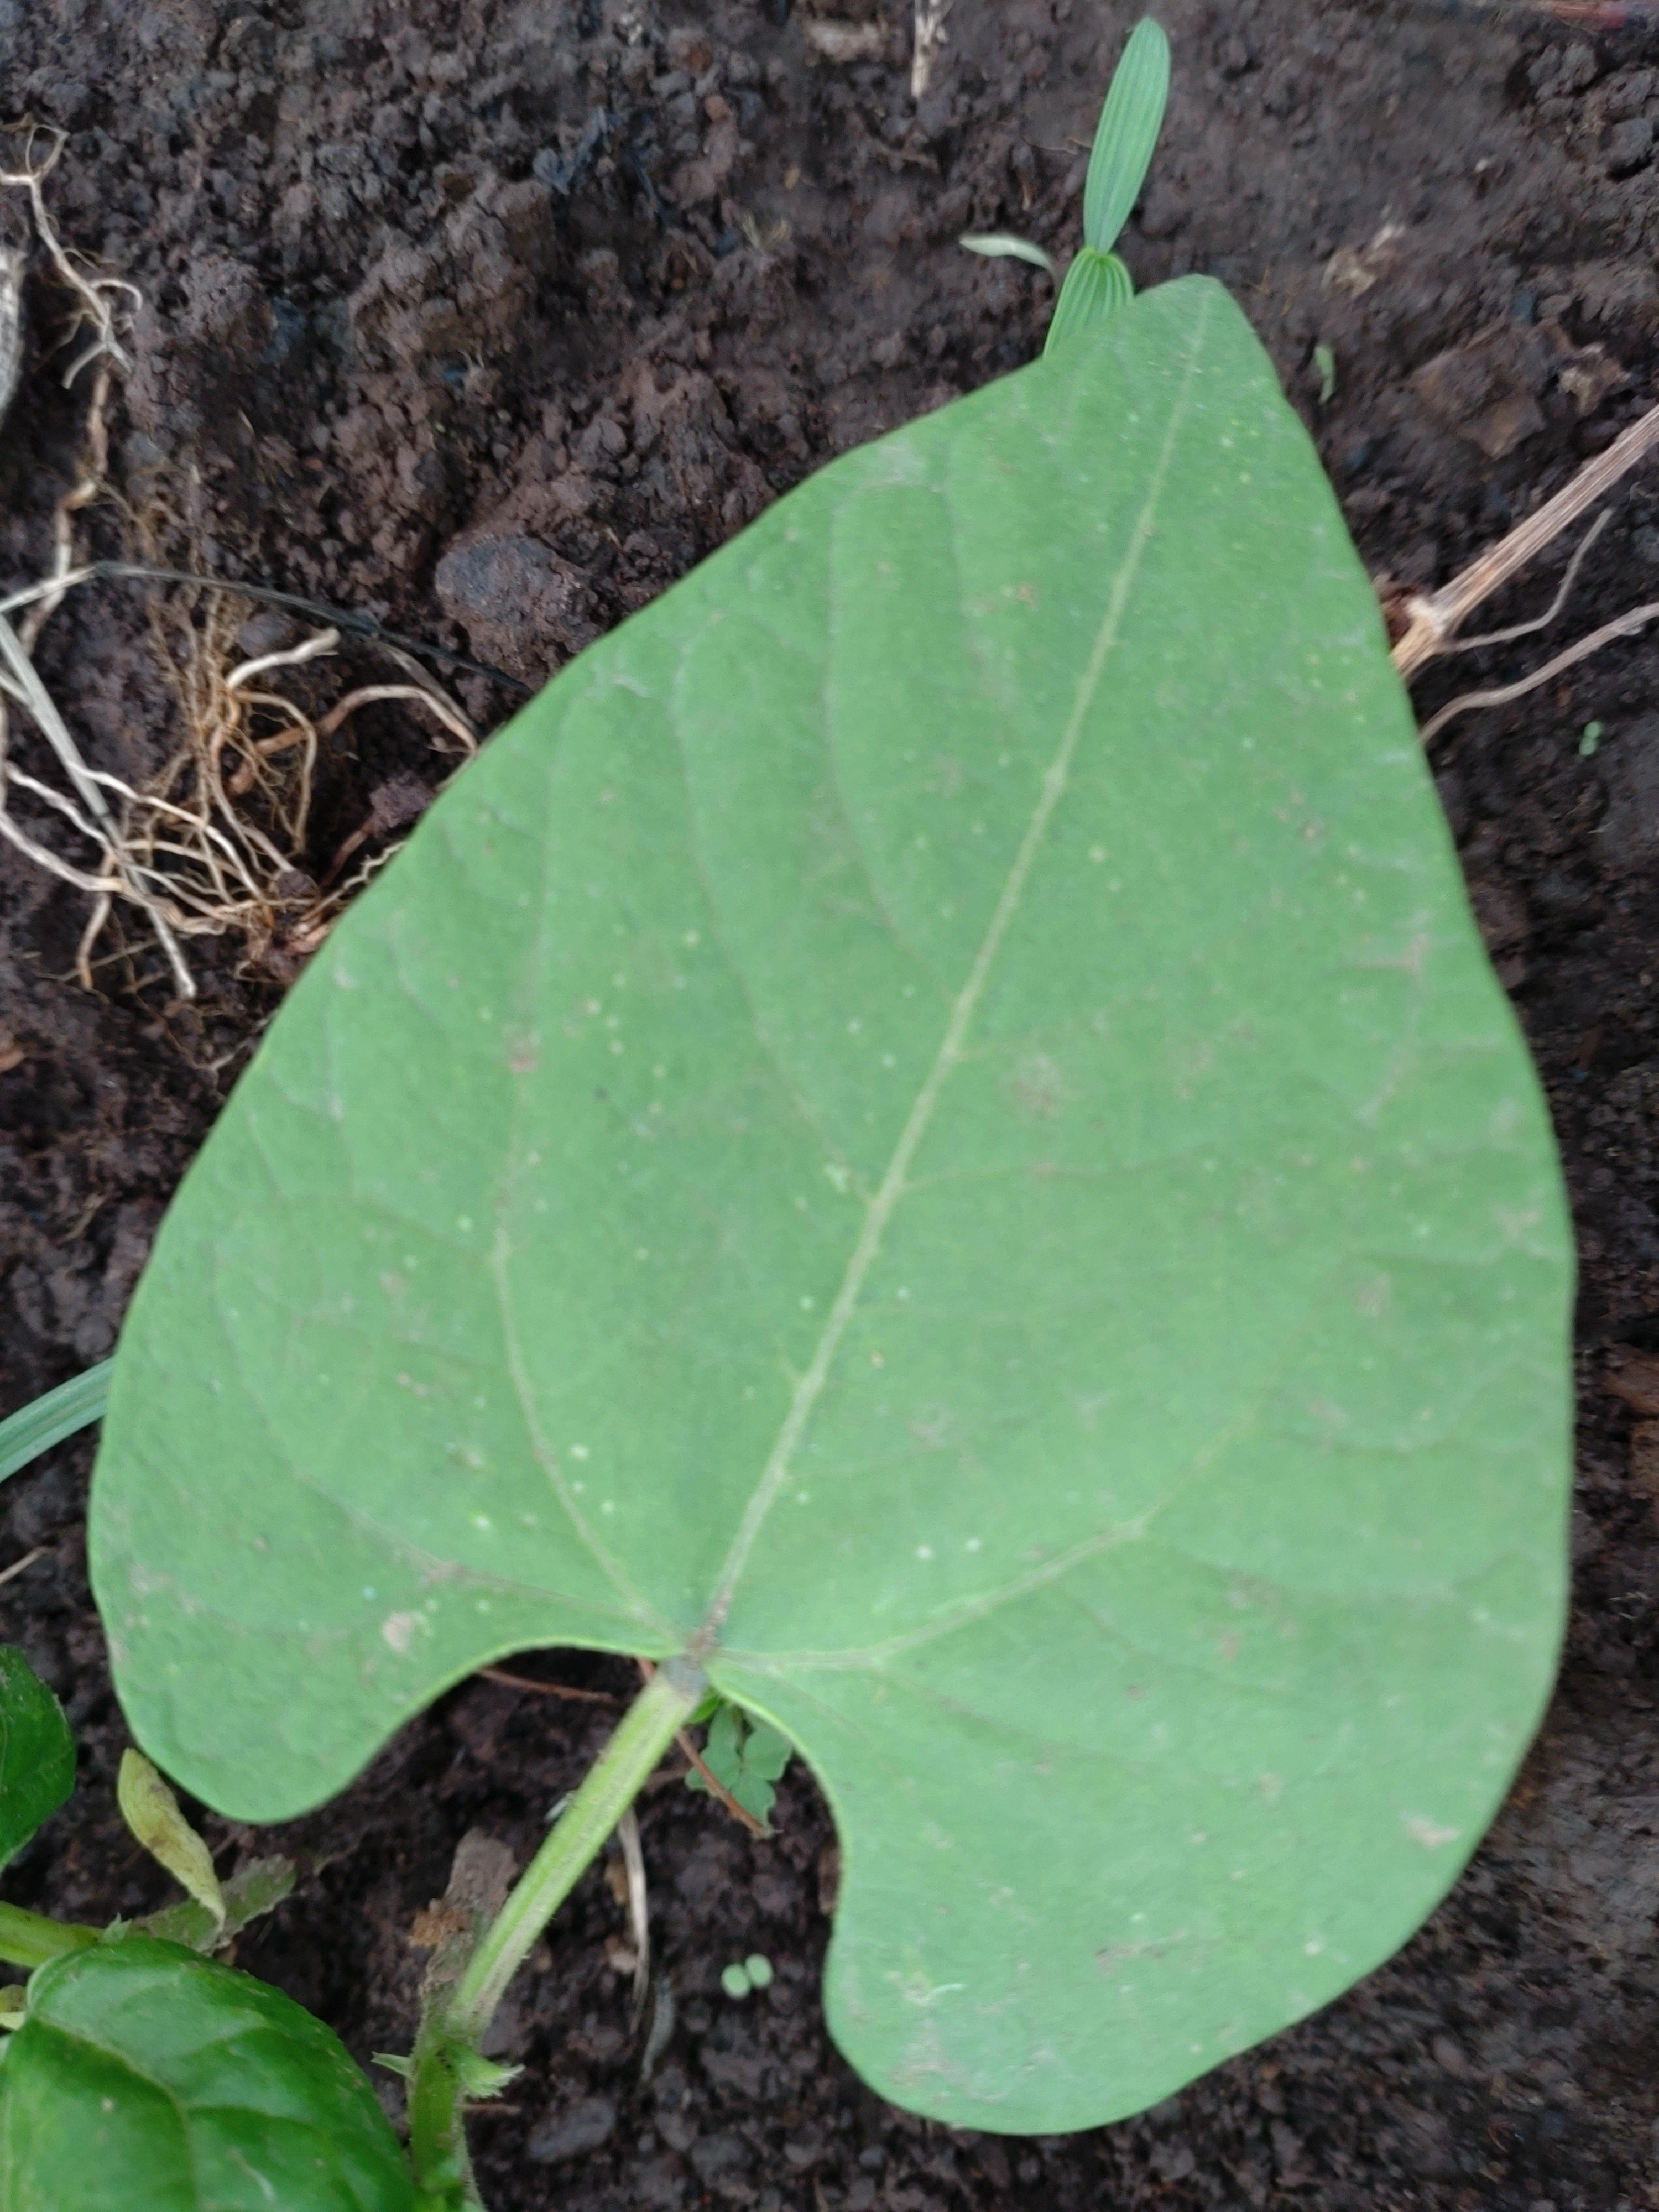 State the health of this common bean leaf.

healthy
